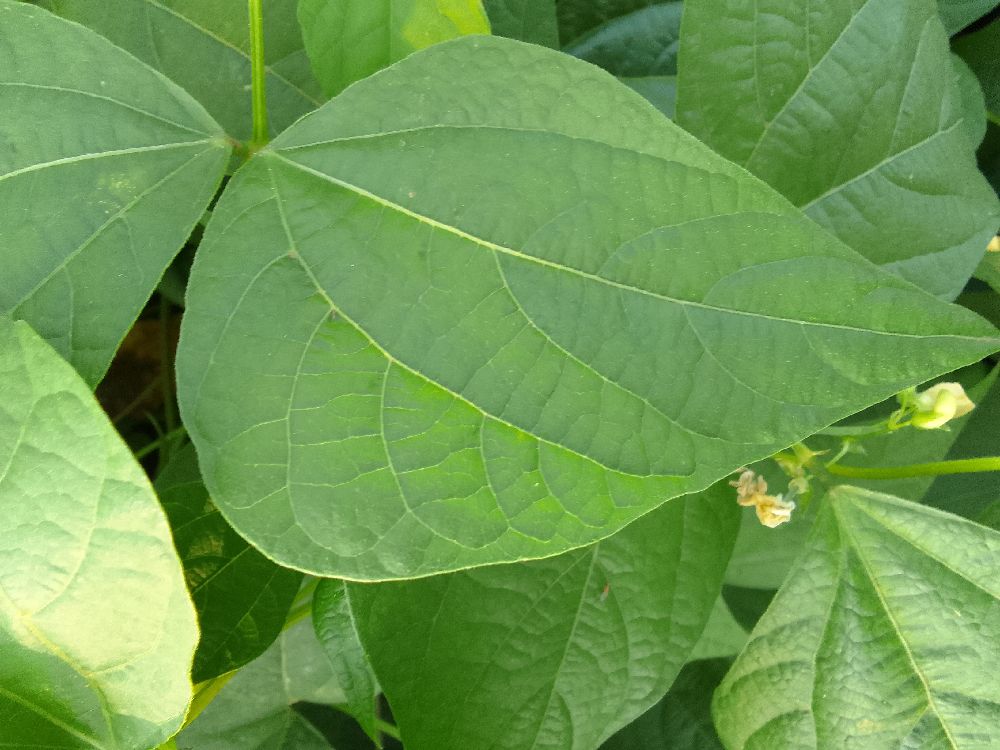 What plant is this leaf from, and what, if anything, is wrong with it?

common bean, healthy
